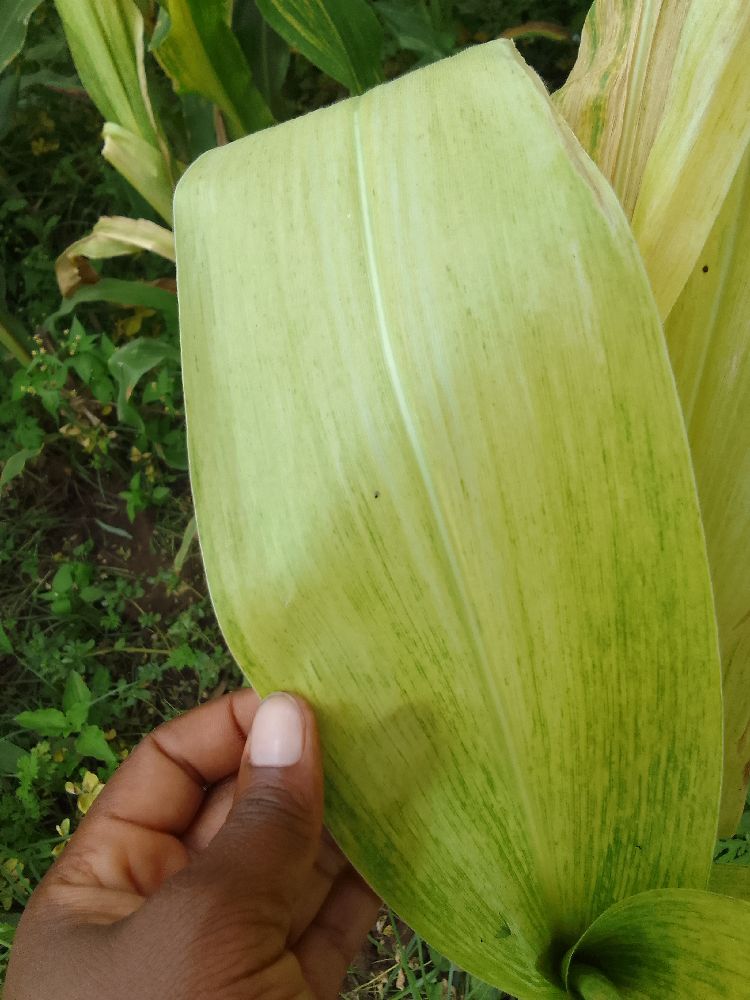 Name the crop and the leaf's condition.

maize, maize lethal necrosis
